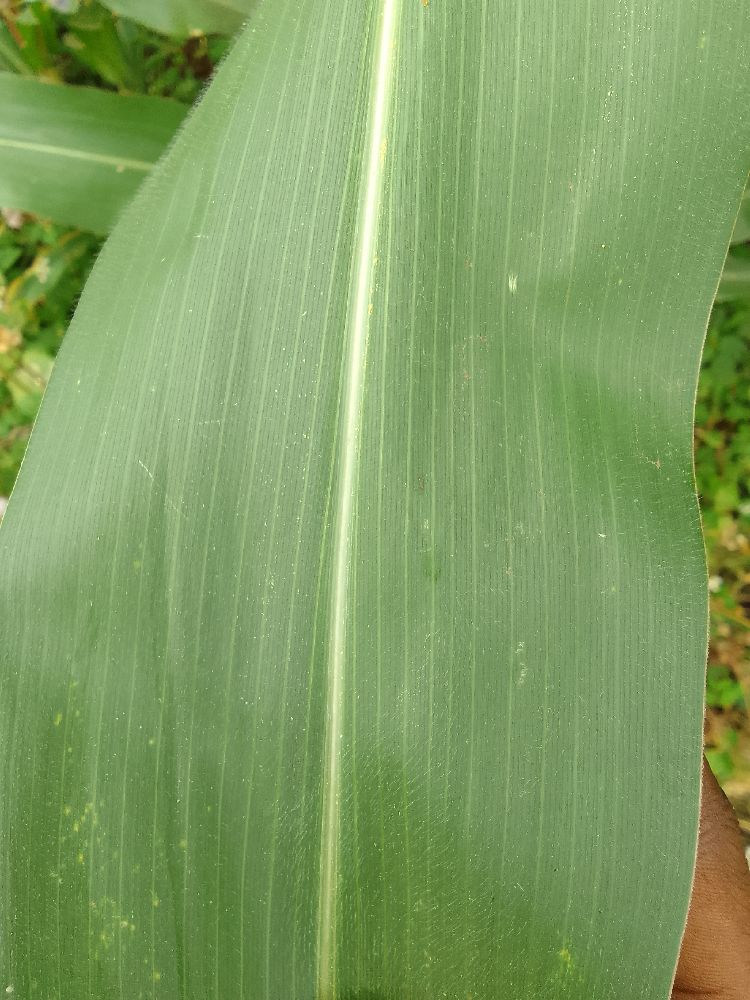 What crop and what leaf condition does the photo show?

maize, healthy
